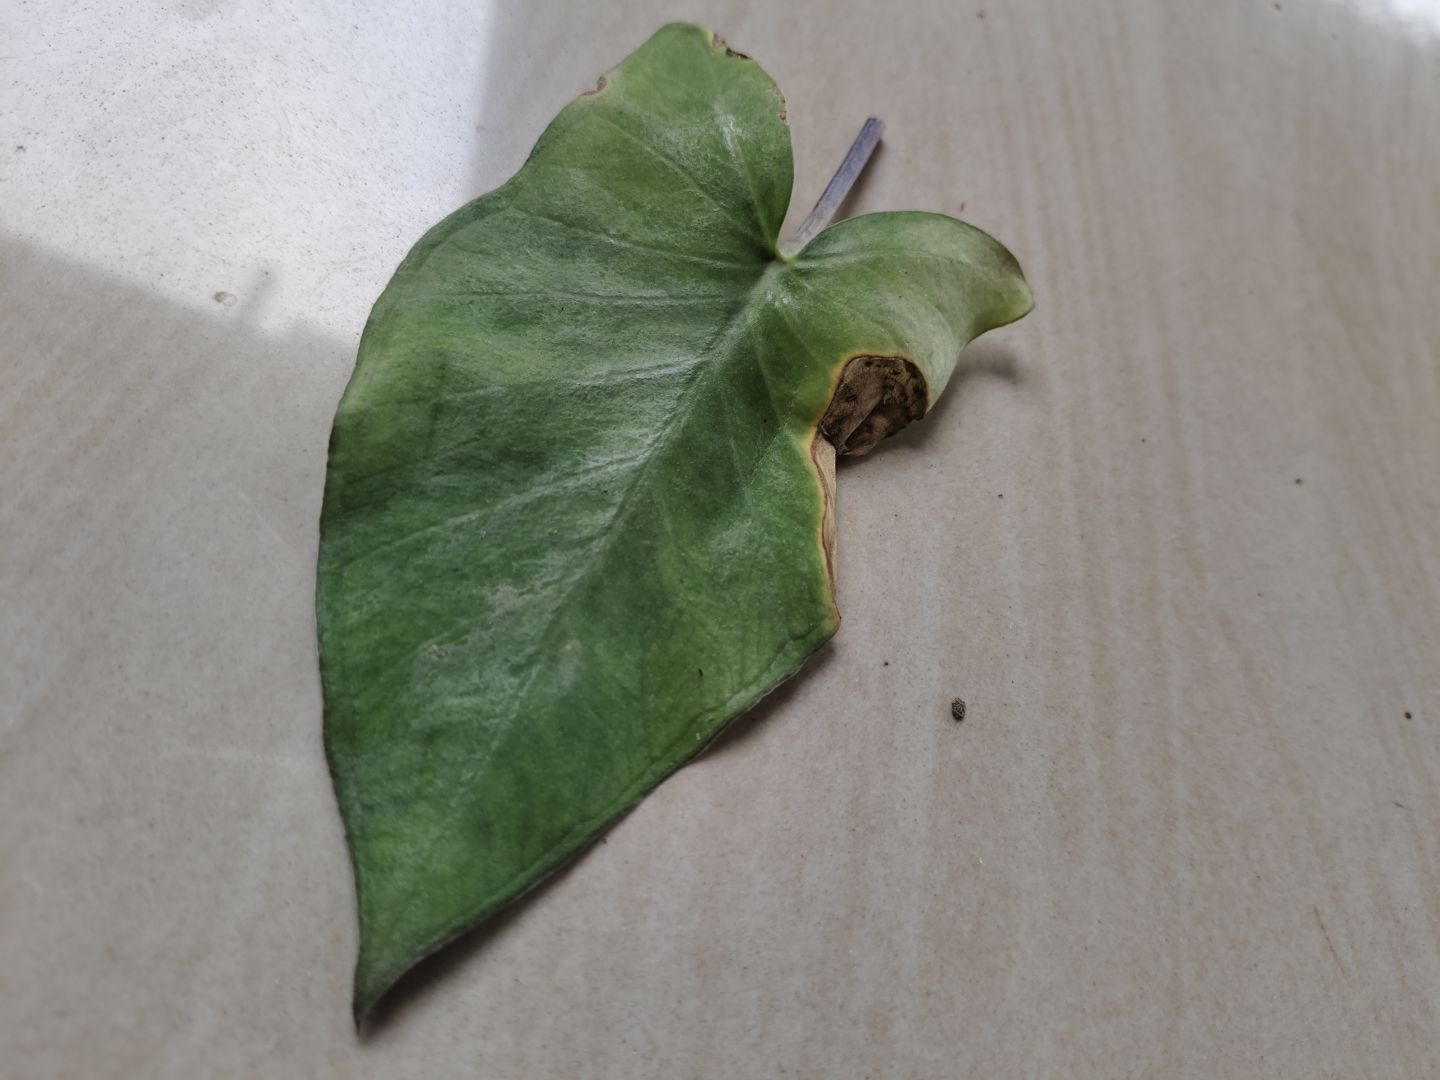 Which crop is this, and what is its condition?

taro, leaf blight
